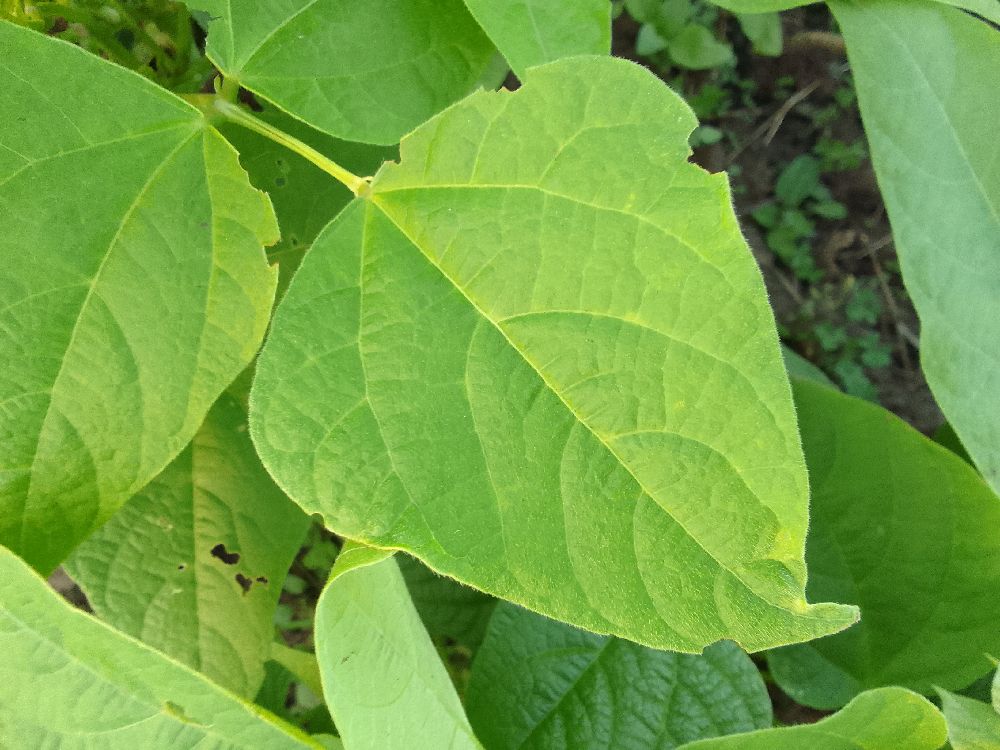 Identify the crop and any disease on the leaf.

common bean, healthy
